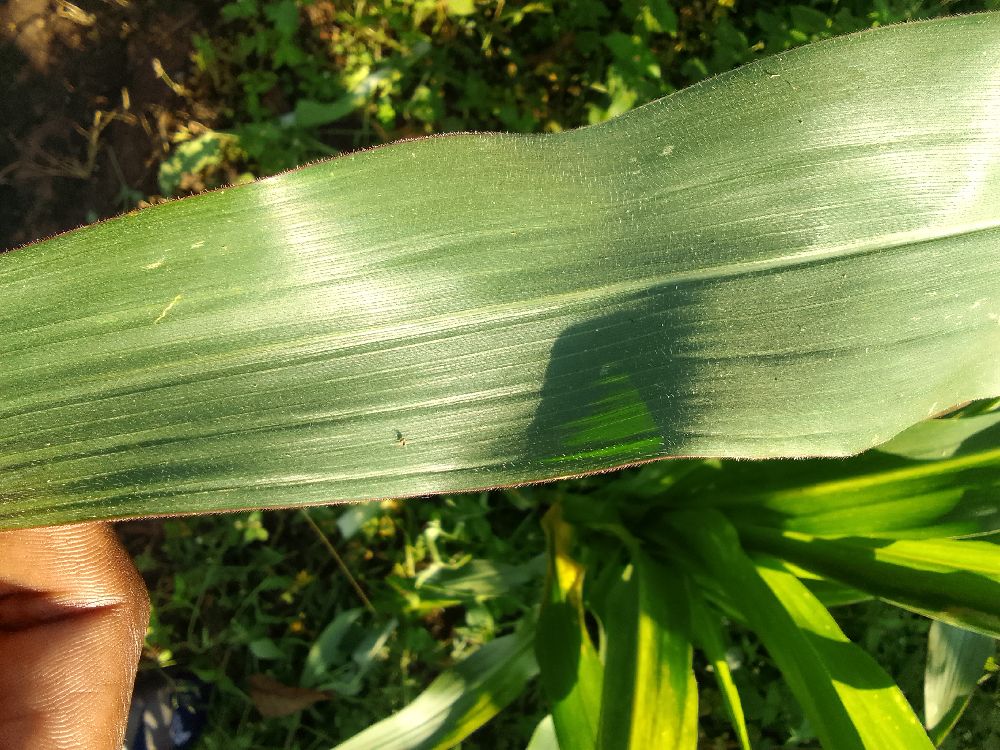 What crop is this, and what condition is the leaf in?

maize, healthy
